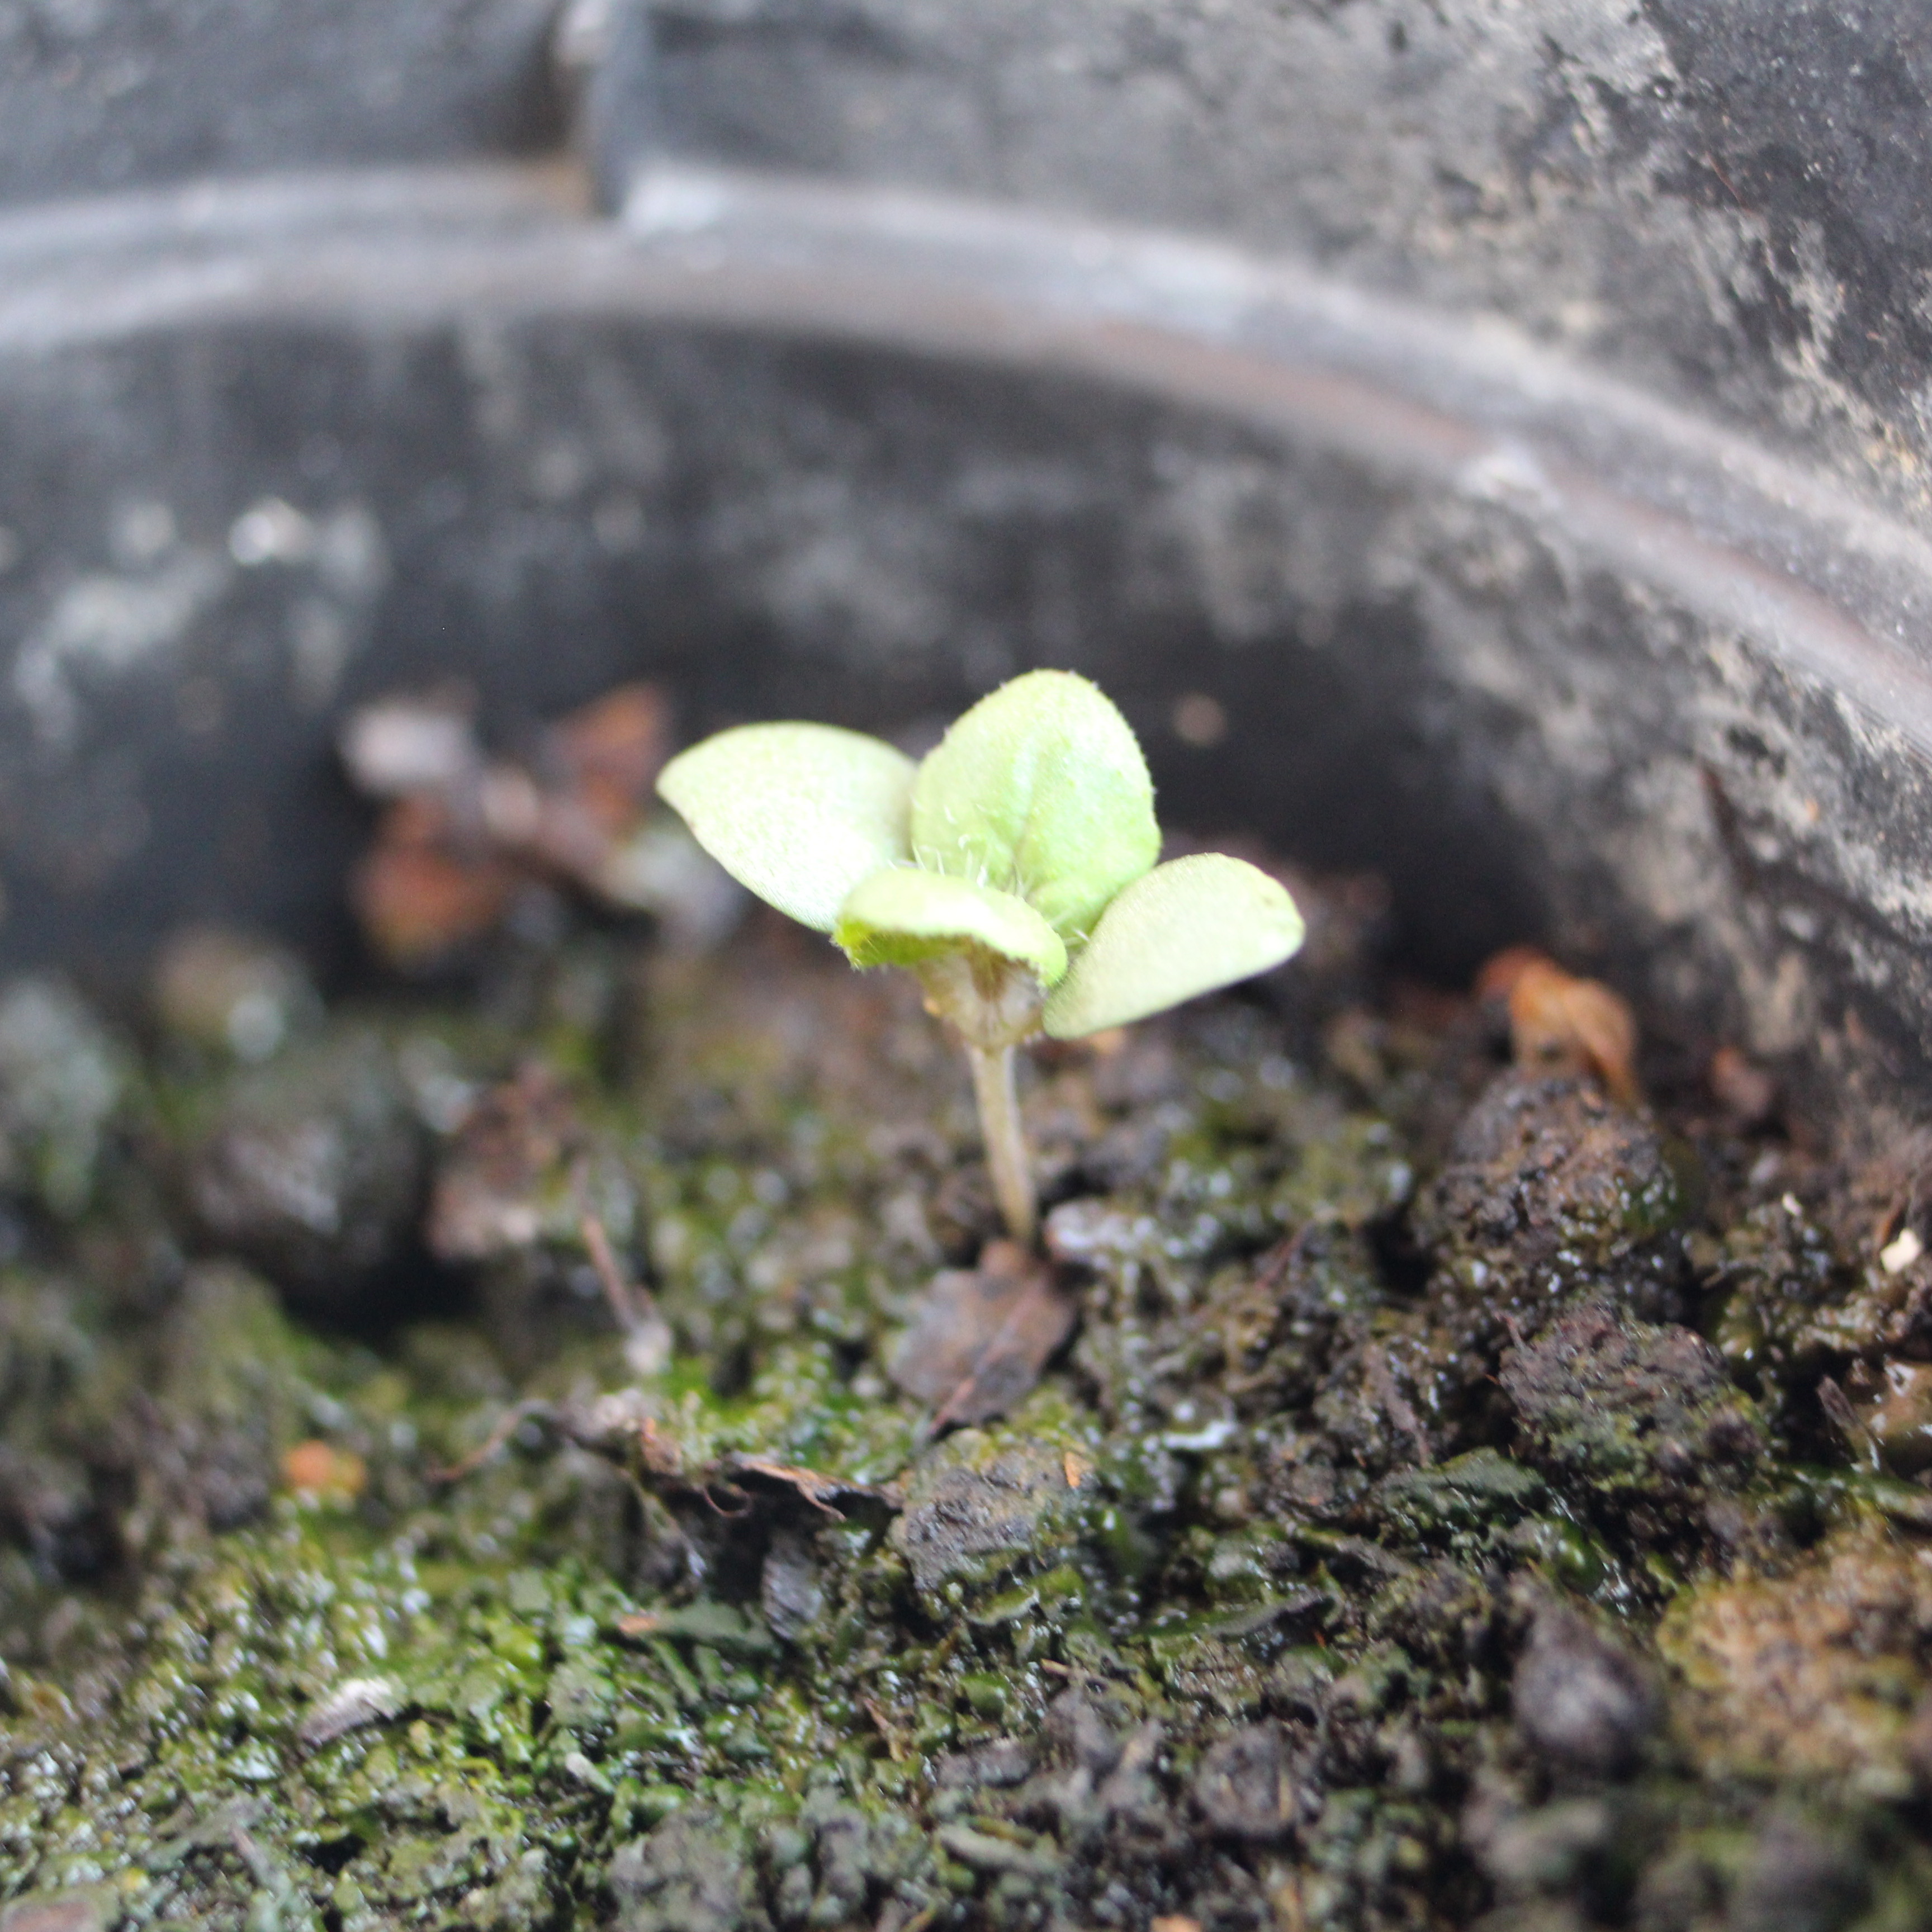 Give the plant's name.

Veronica persica
